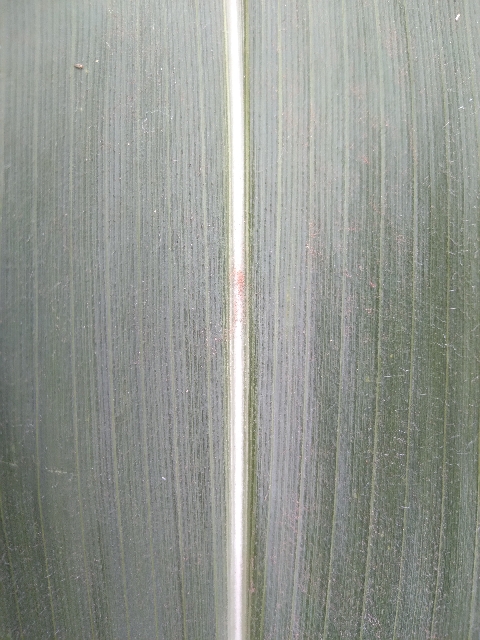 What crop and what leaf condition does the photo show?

maize, healthy
